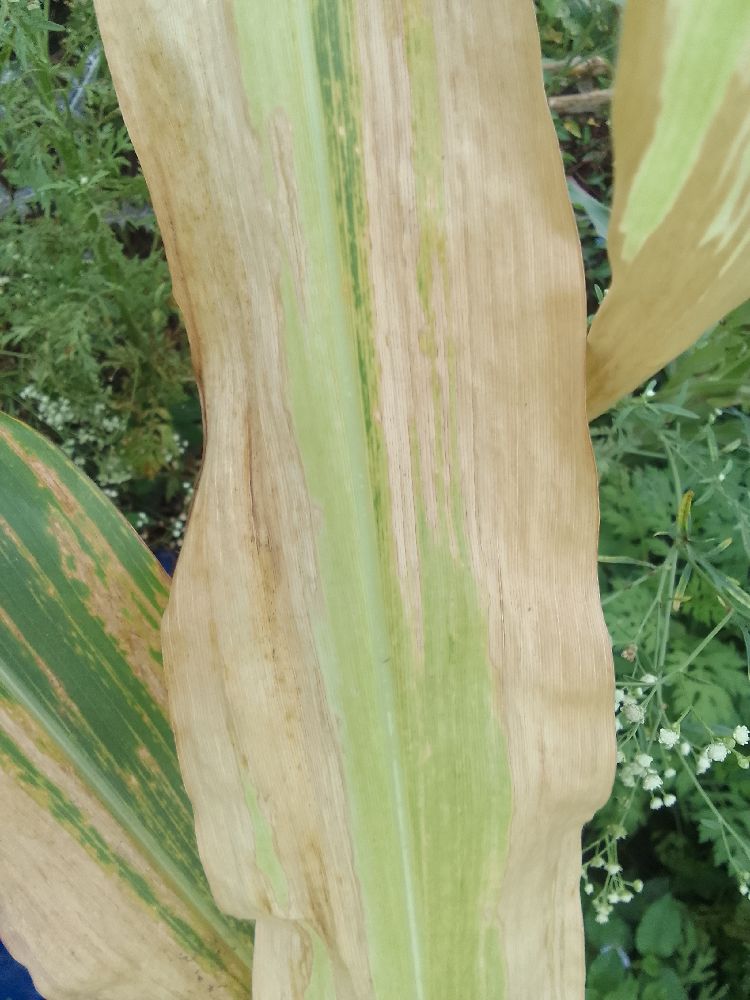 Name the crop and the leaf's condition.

maize, maize lethal necrosis
